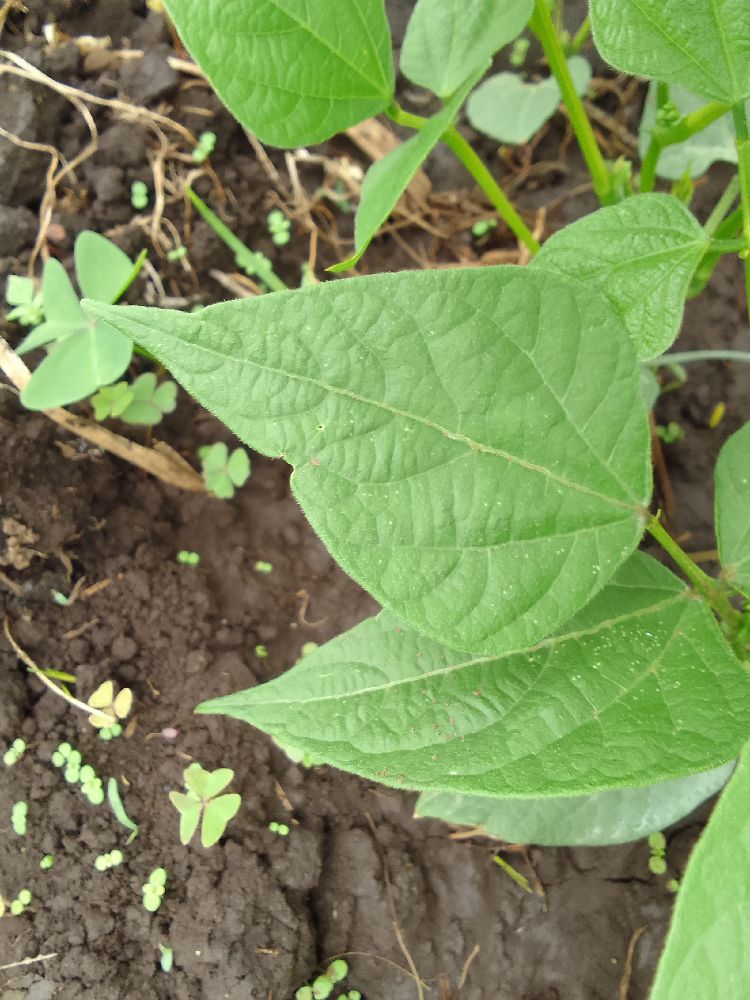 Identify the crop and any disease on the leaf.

common bean, healthy
